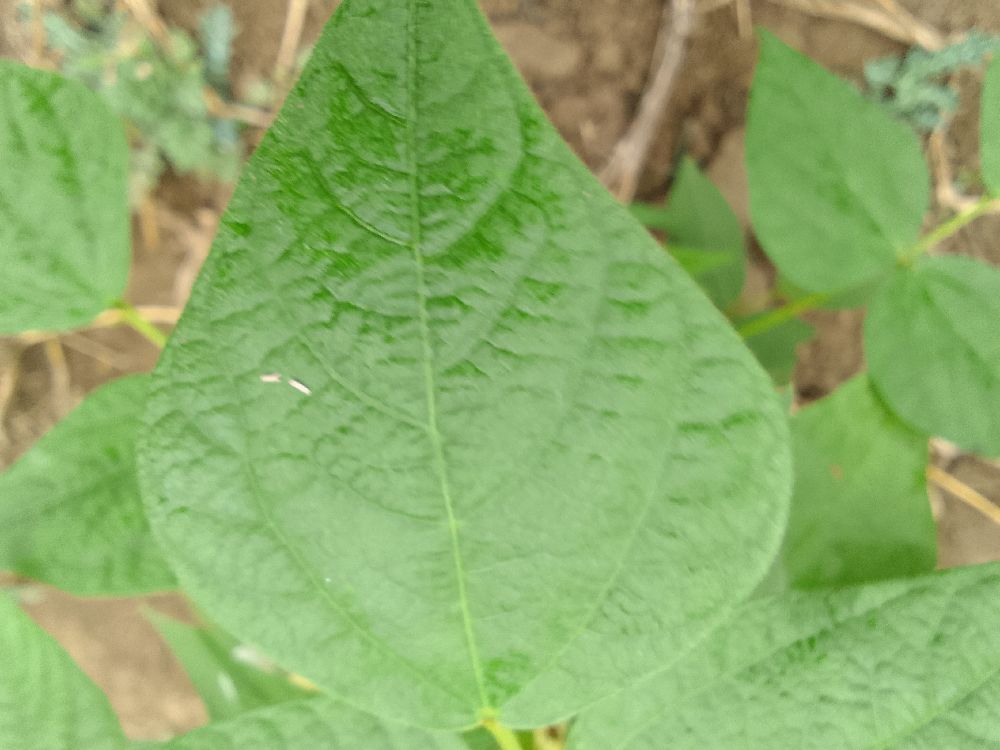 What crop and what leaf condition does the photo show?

common bean, healthy
